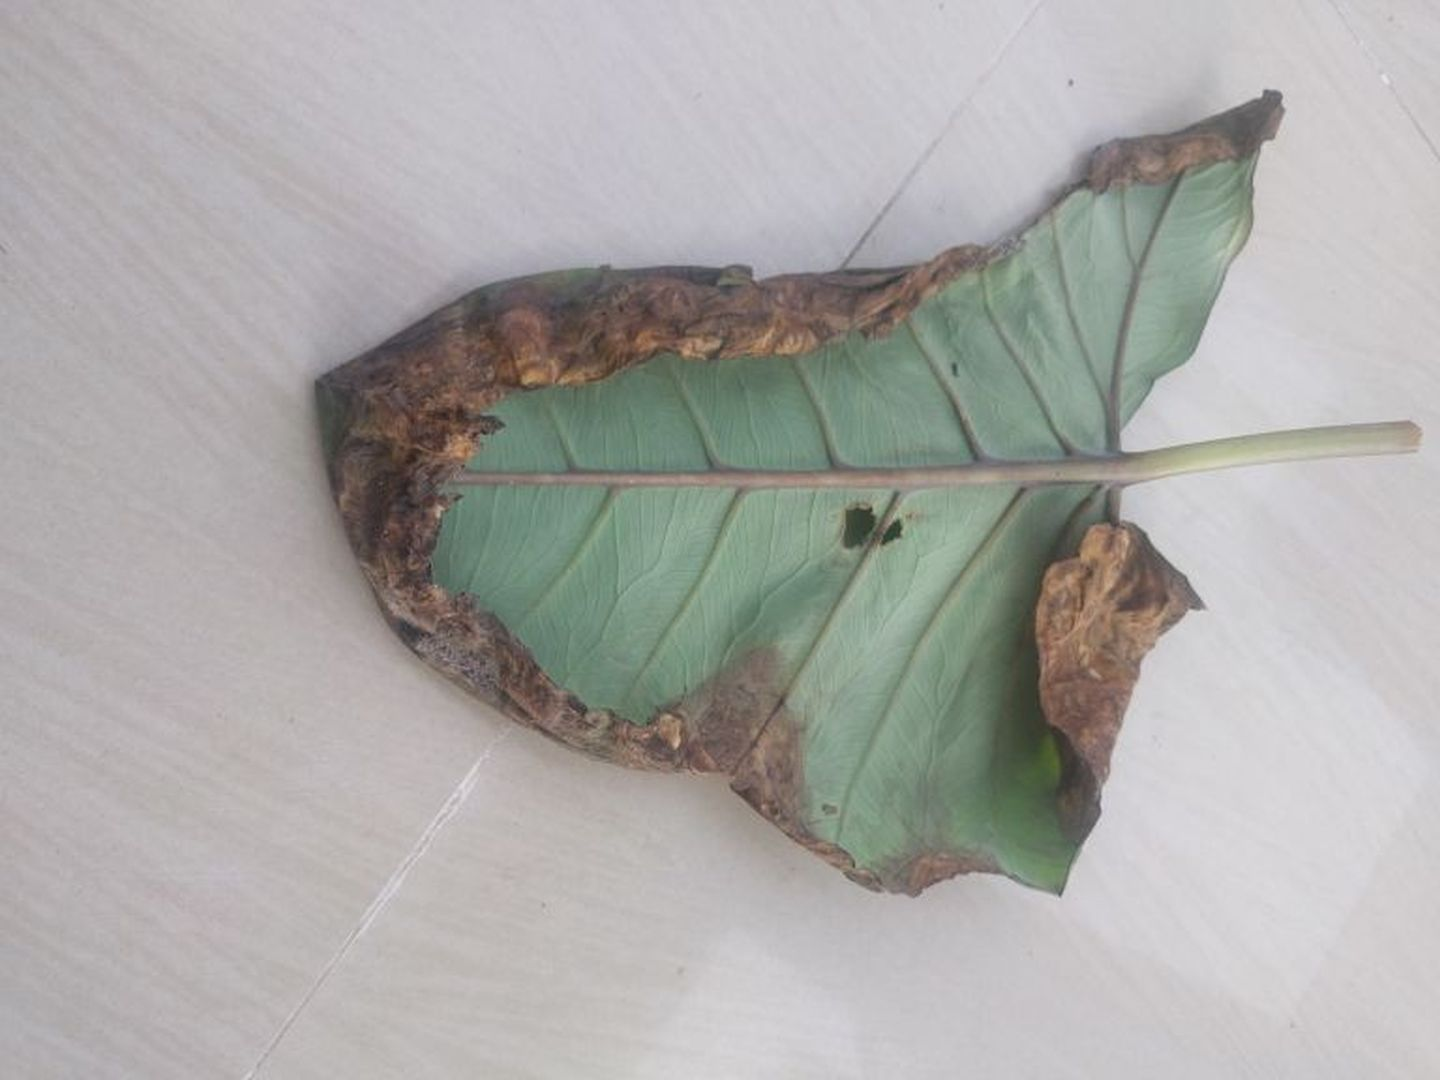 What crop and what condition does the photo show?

taro, leaf blight
